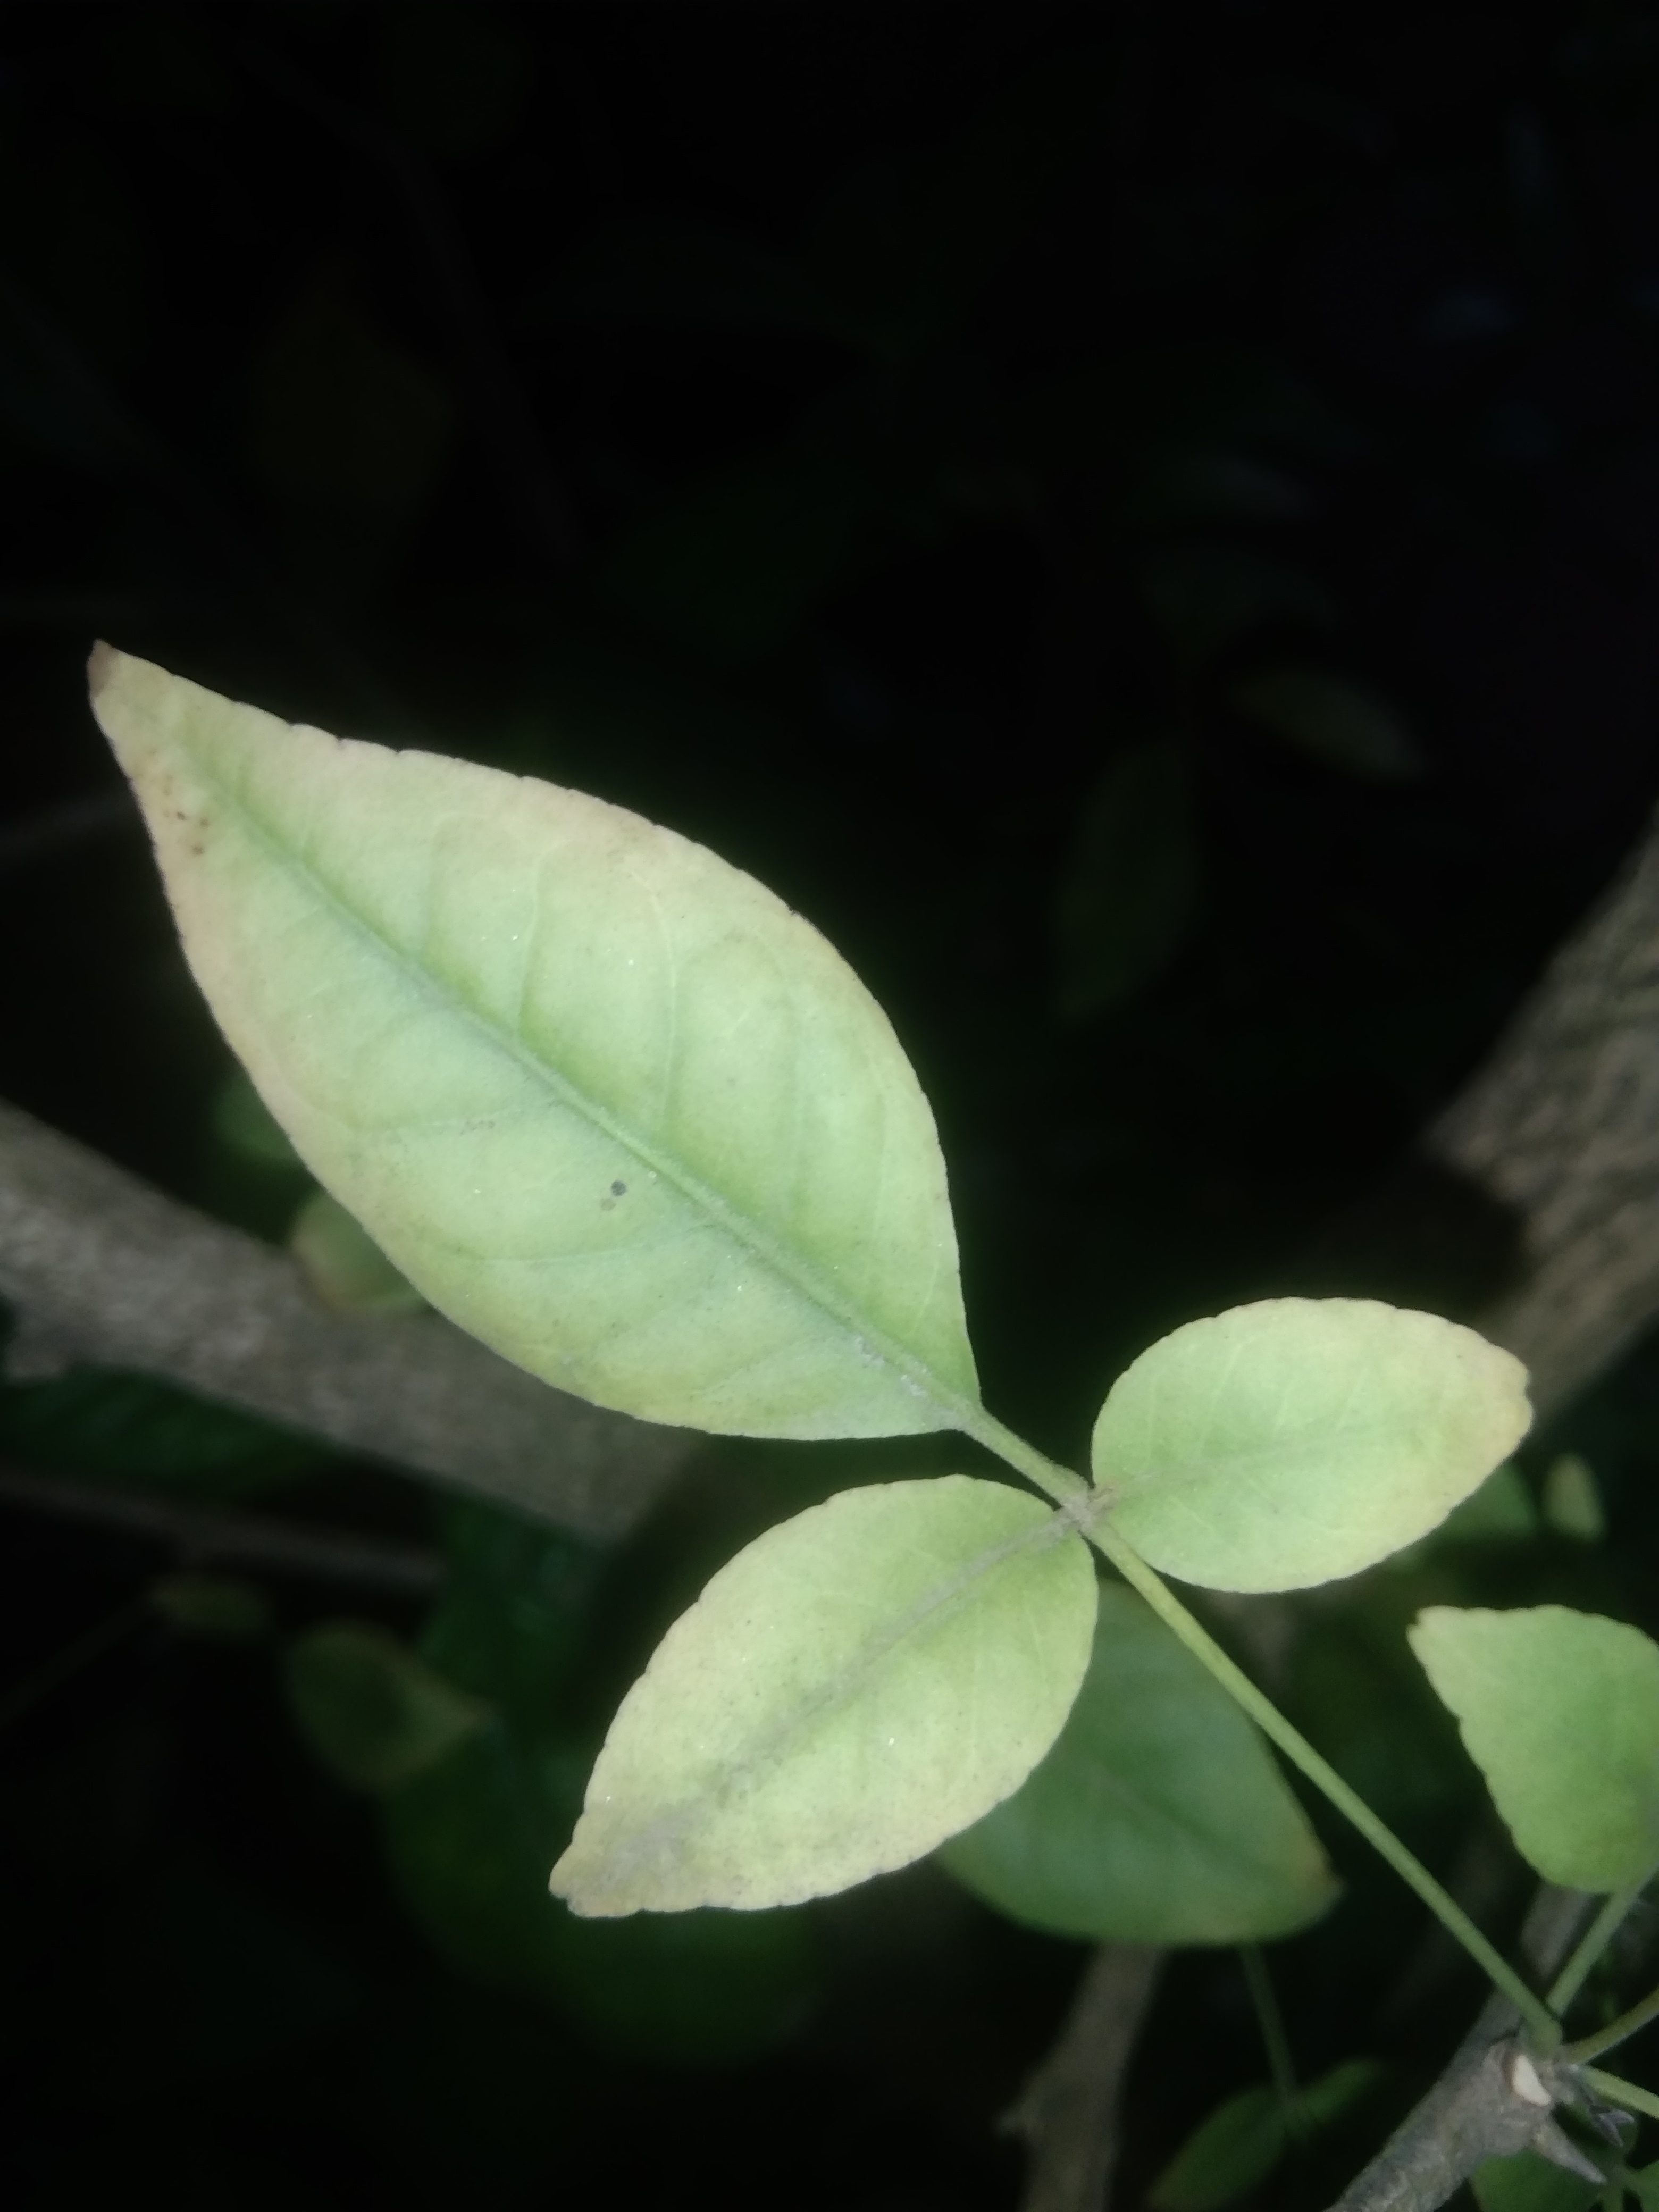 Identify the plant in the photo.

wood apple
